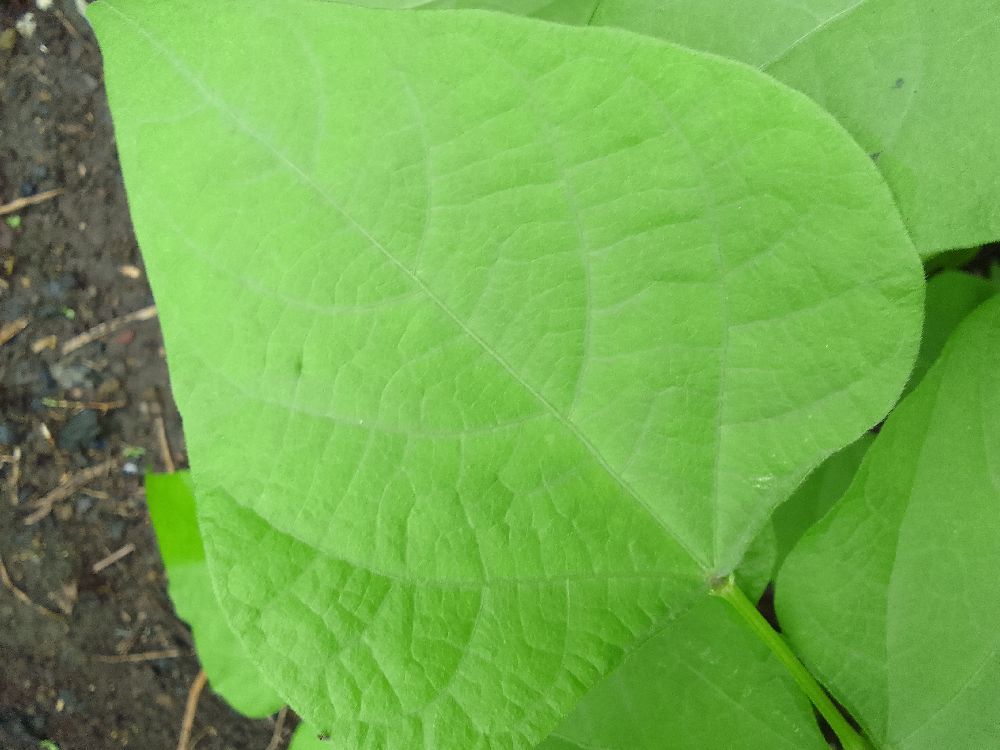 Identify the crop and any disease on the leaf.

common bean, healthy
